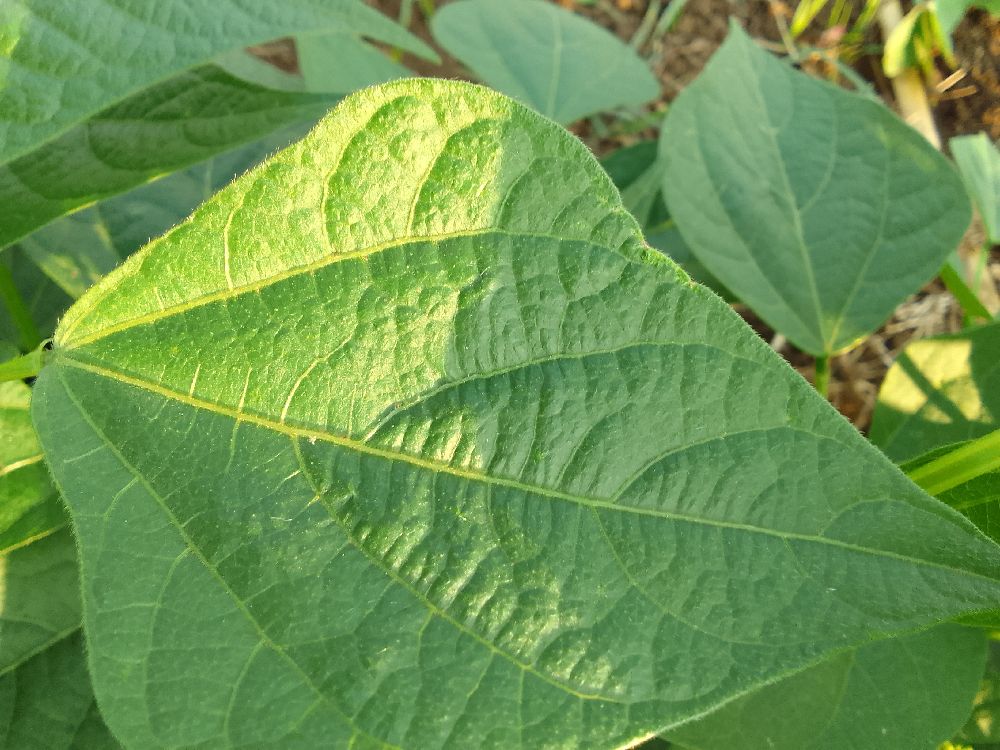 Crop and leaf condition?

common bean, healthy
